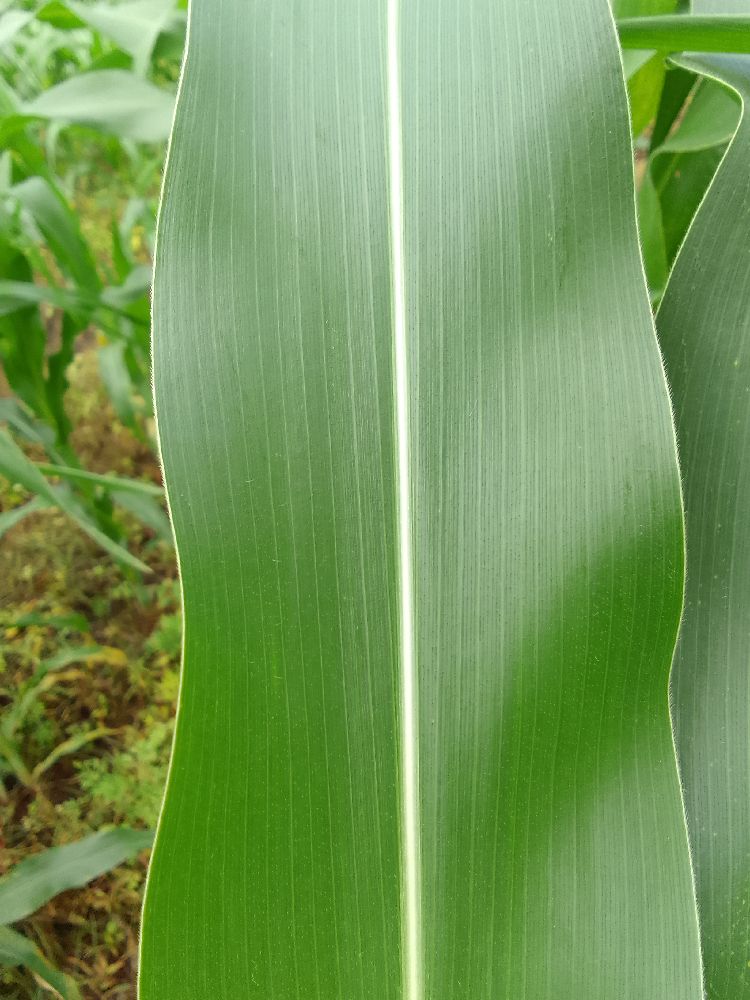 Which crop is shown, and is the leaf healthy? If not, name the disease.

maize, healthy
